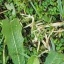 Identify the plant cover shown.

structured weed
